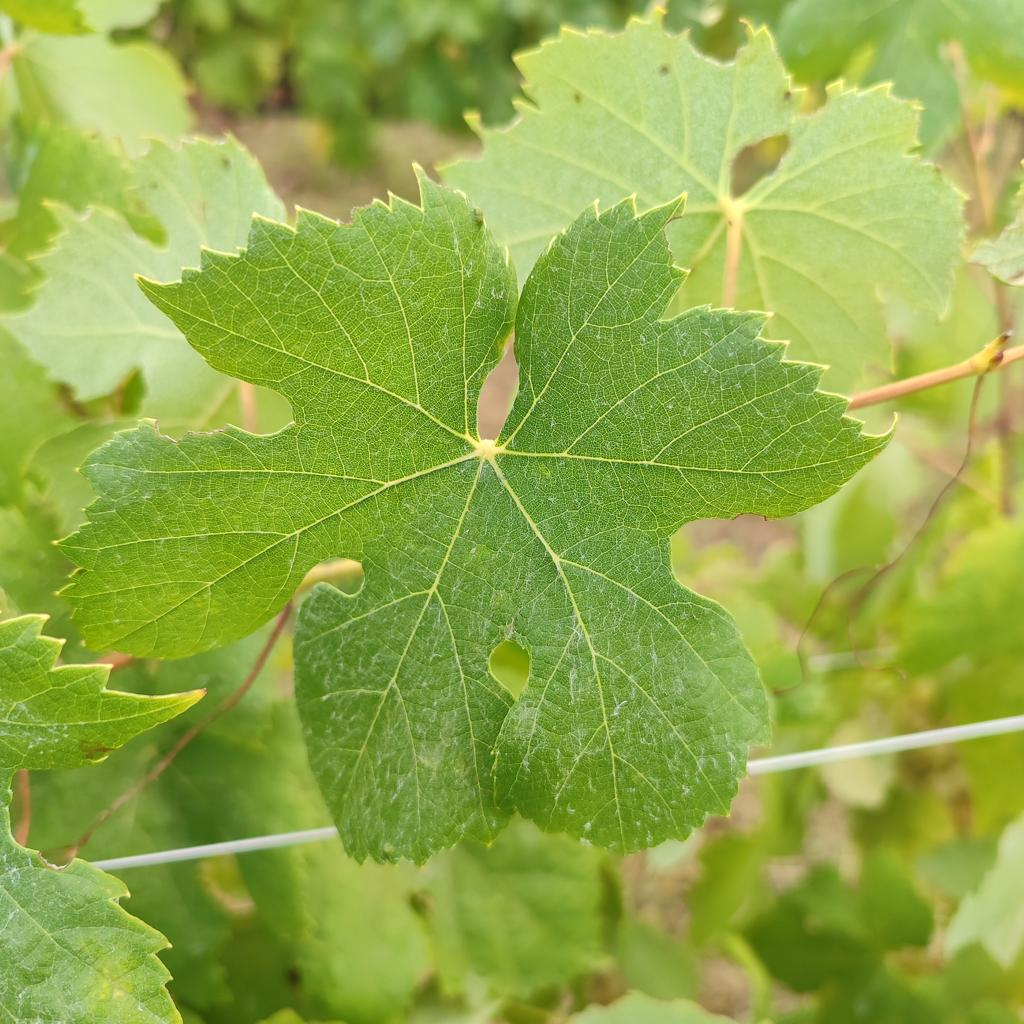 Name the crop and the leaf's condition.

grapevine, healthy
